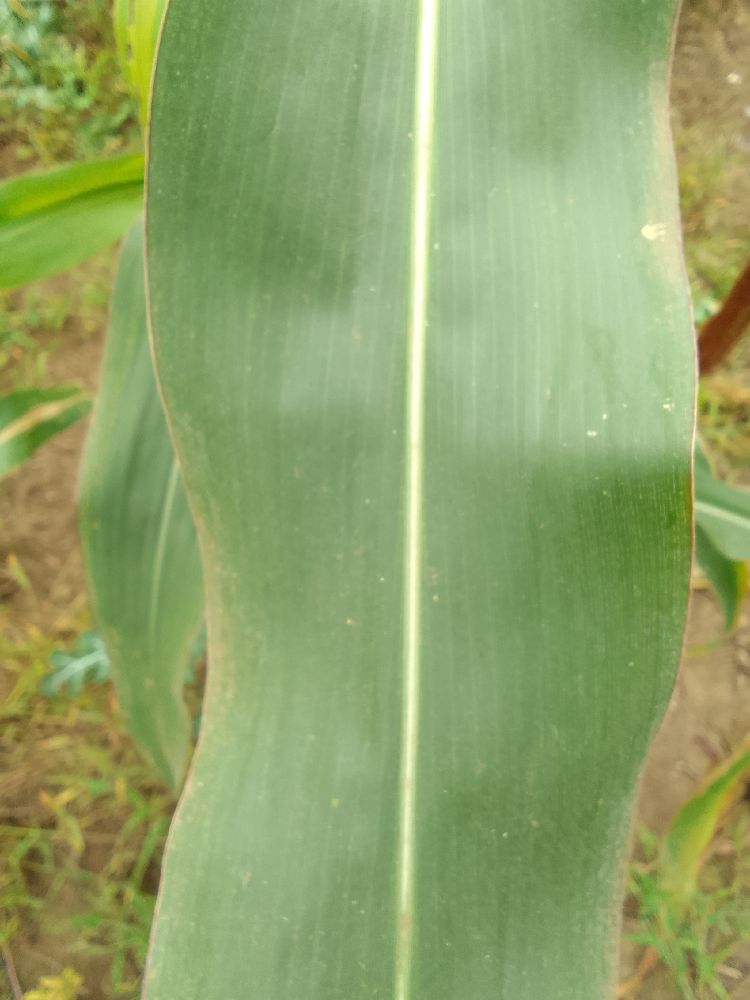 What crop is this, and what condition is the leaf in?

maize, healthy
